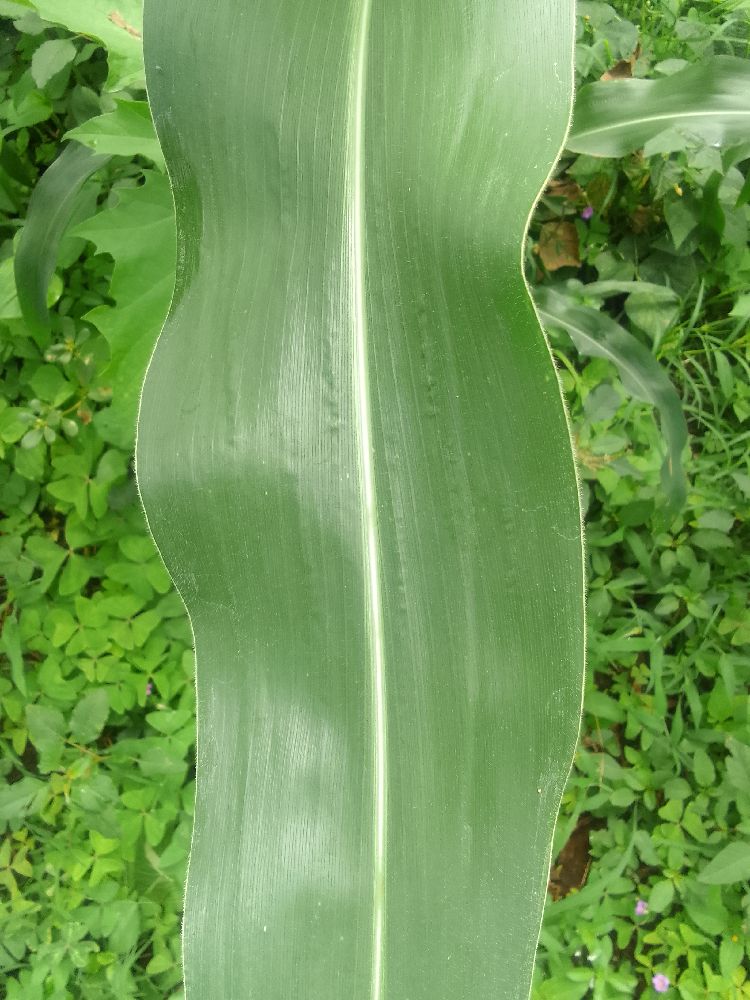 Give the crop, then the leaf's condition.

maize, healthy
